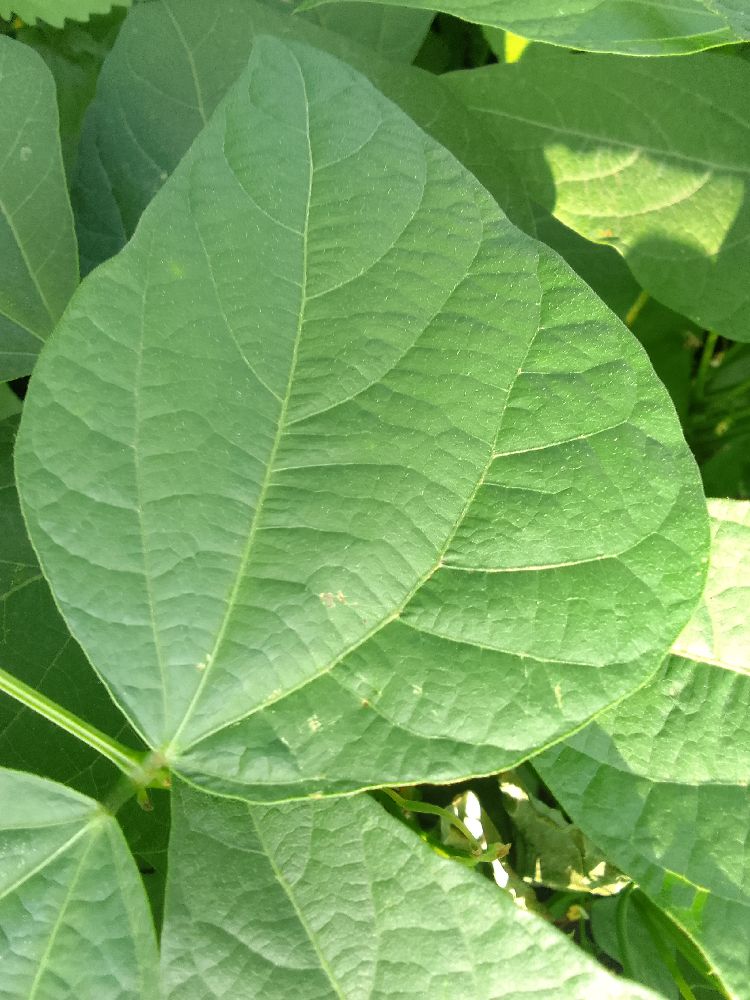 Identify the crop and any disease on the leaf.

common bean, healthy
